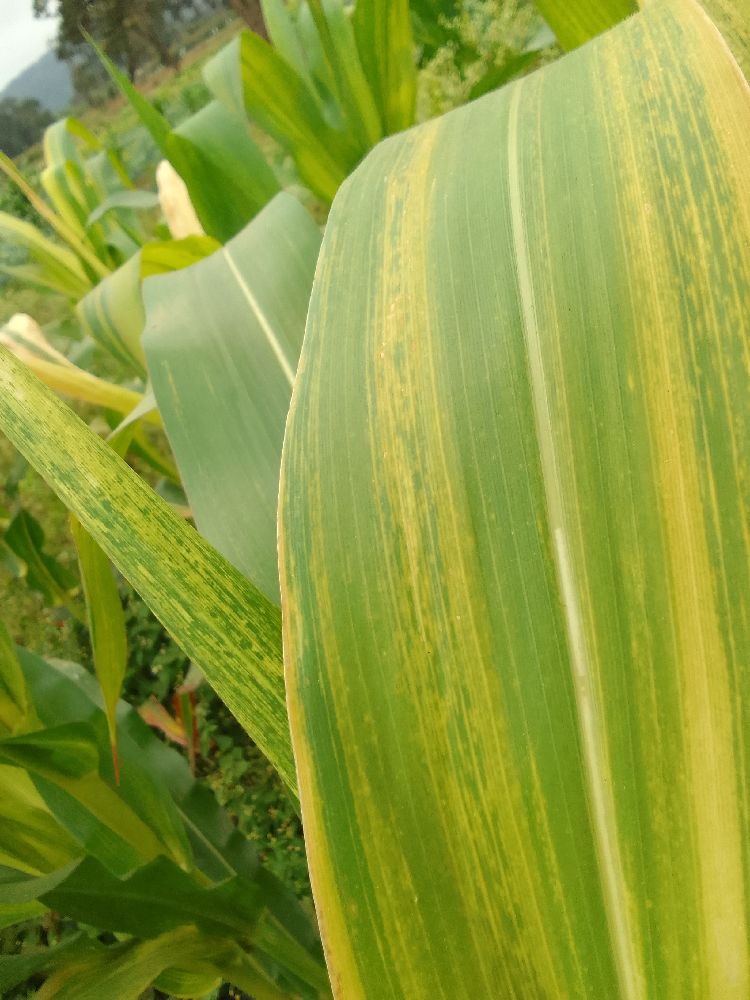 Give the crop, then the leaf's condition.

maize, maize lethal necrosis
